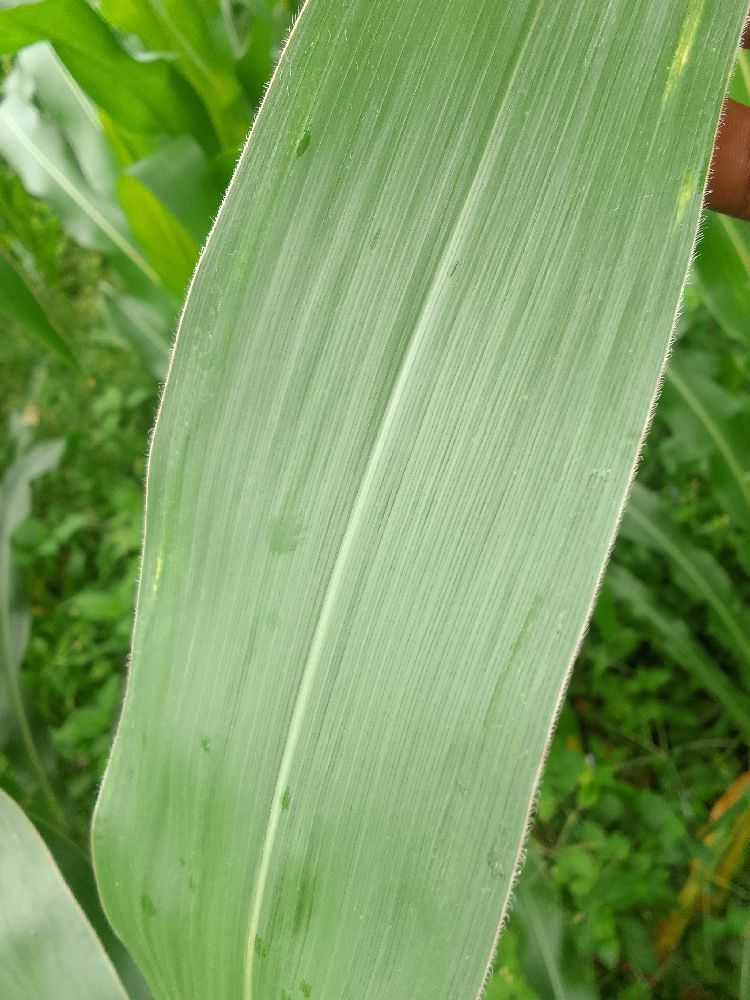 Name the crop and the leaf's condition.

maize, healthy
